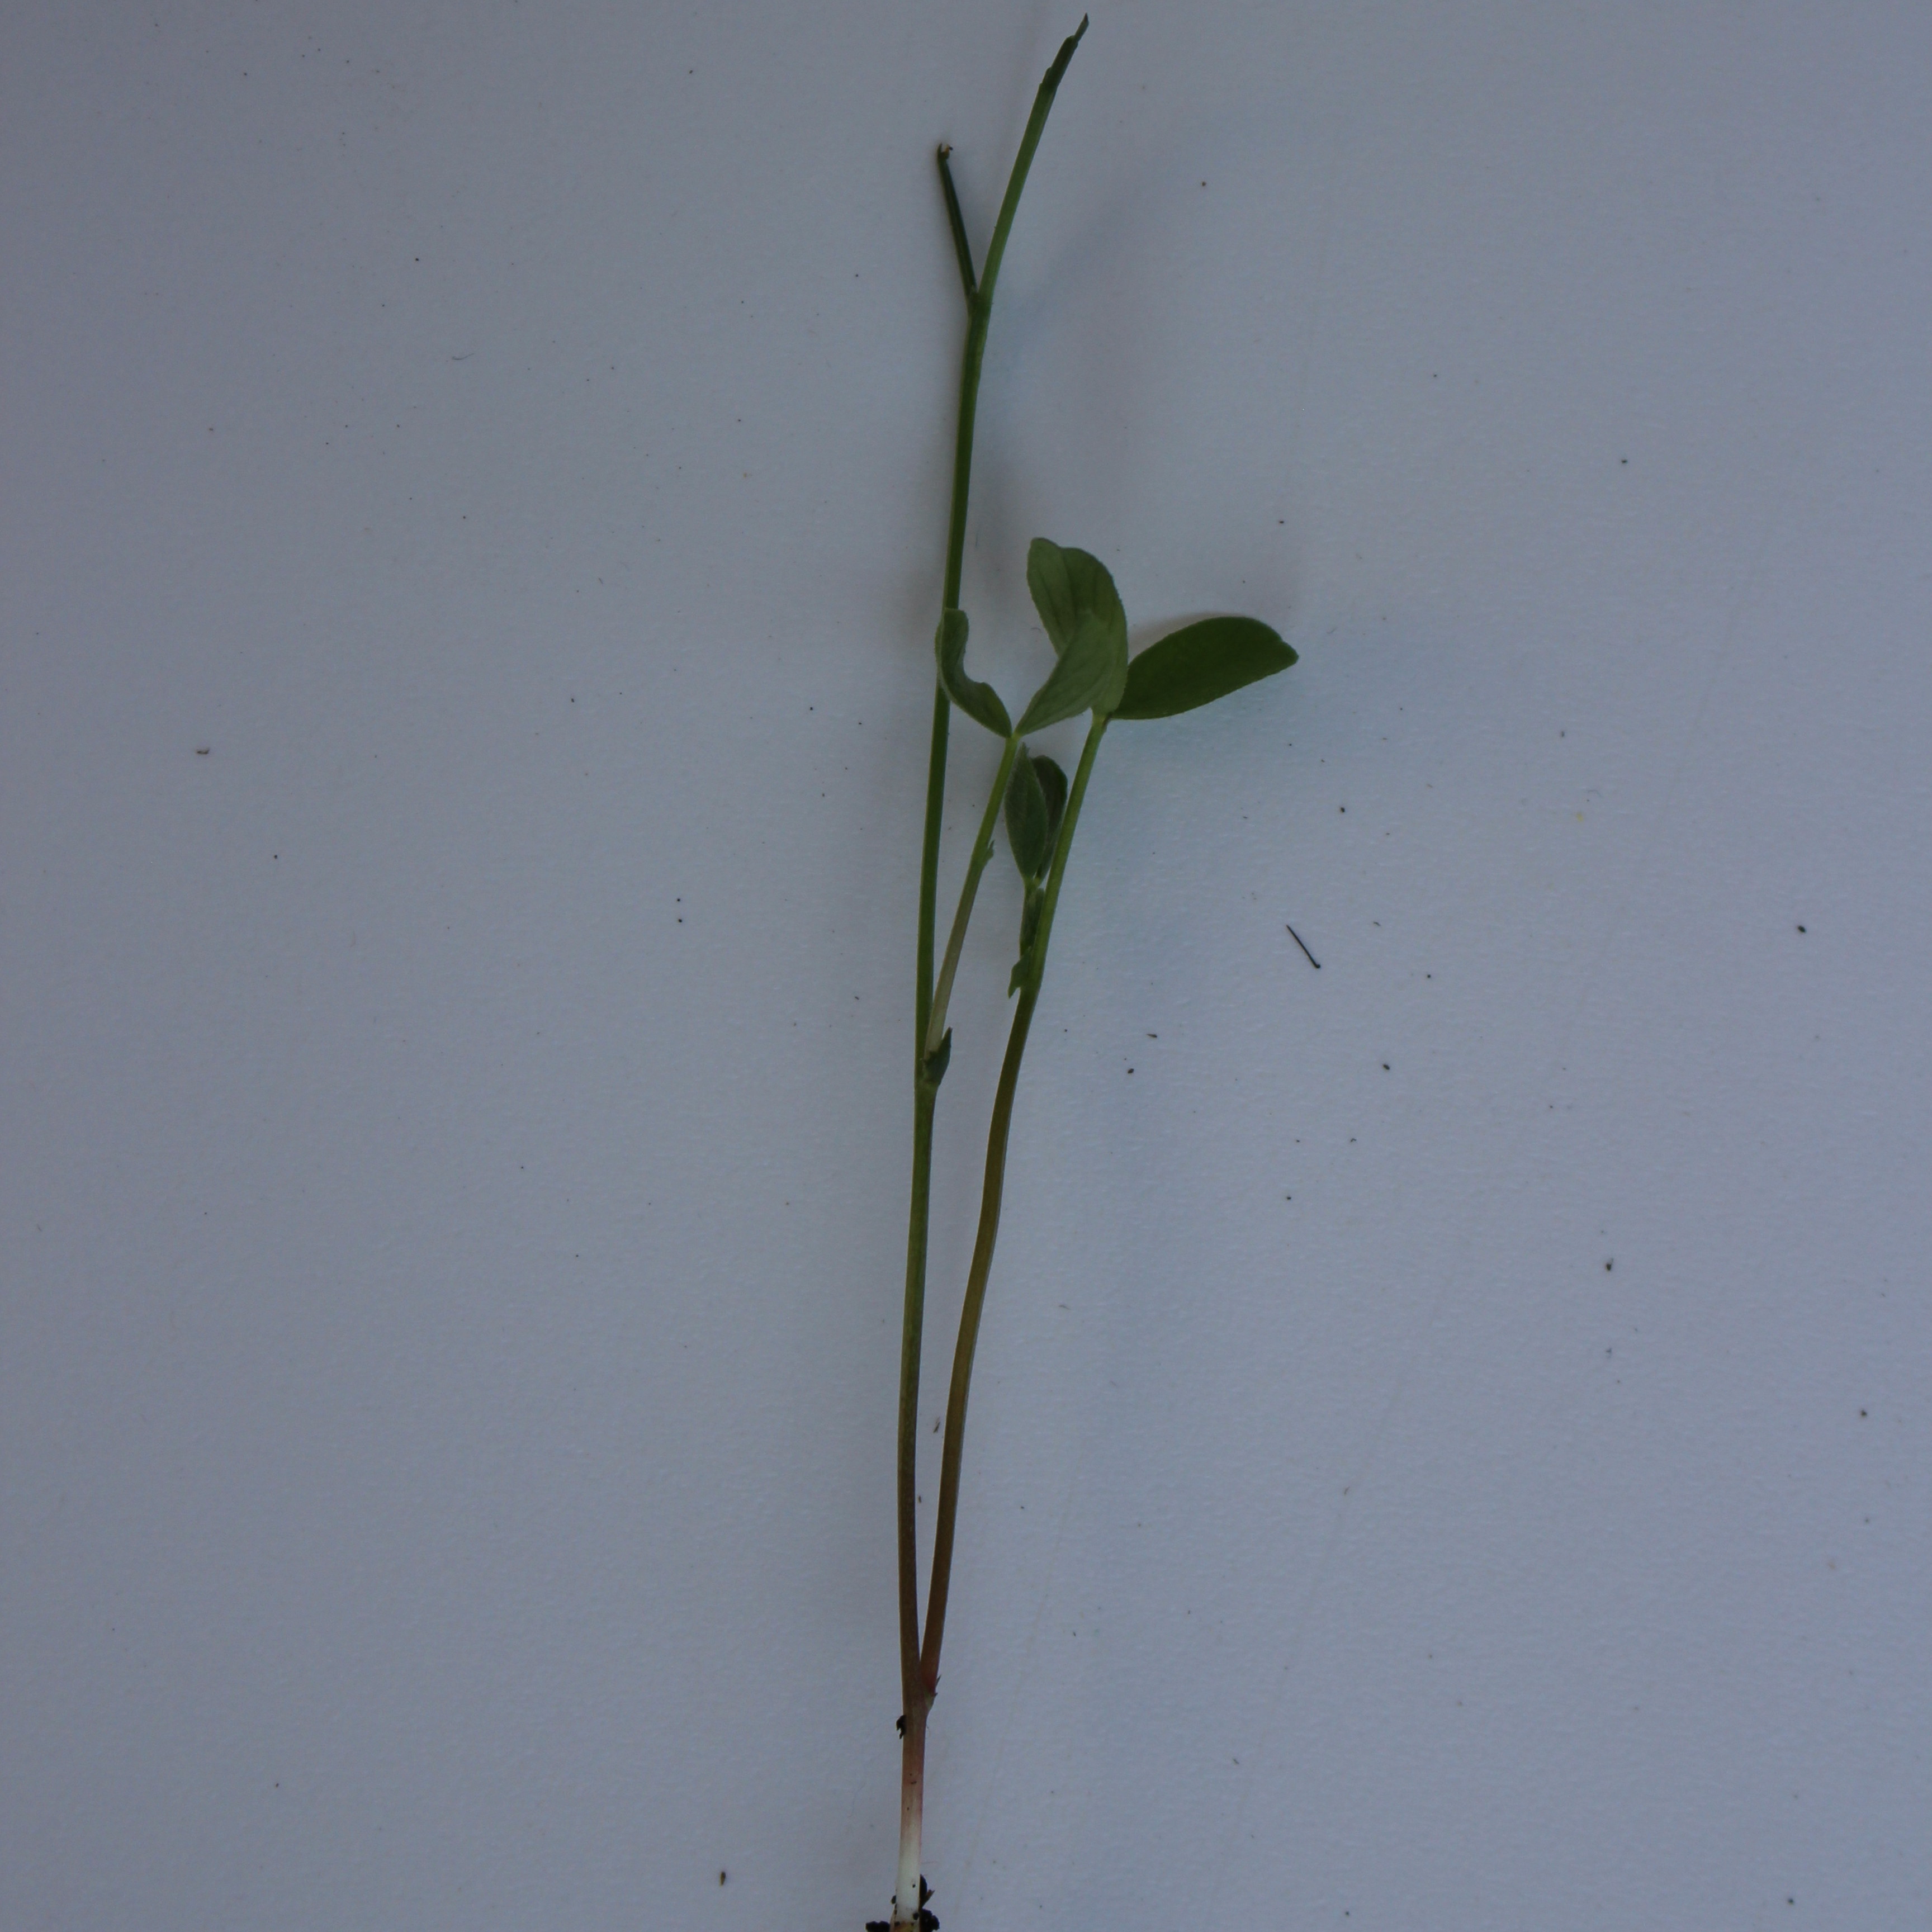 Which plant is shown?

Vicia sativa
